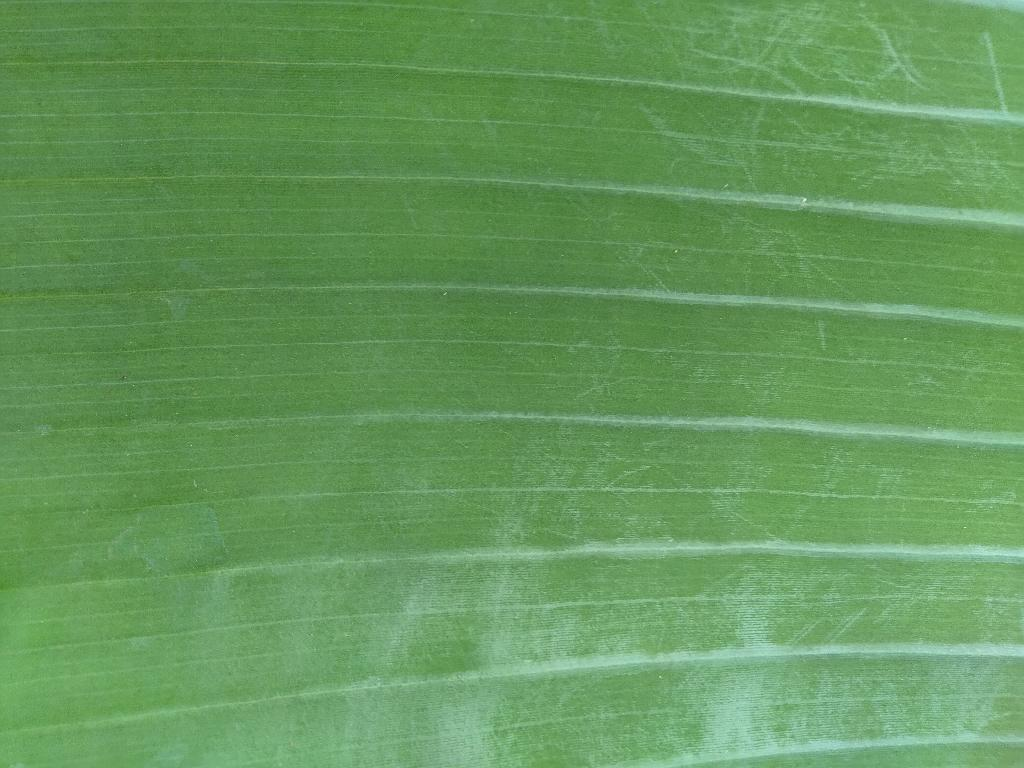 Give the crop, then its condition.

banana, healthy
